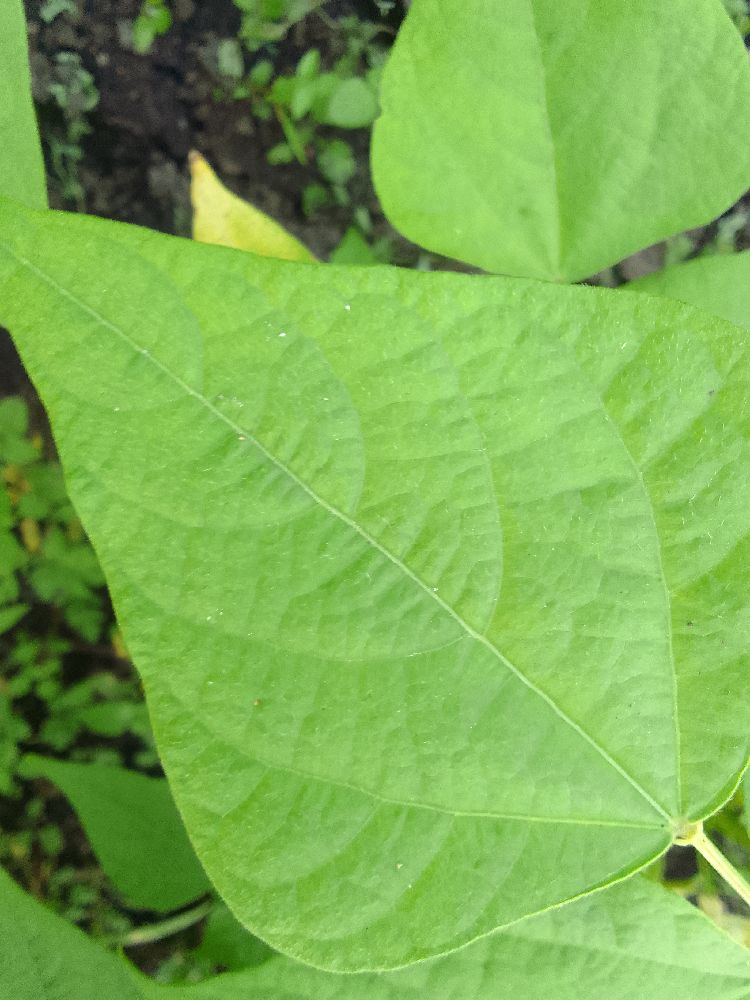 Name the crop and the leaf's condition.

common bean, healthy
